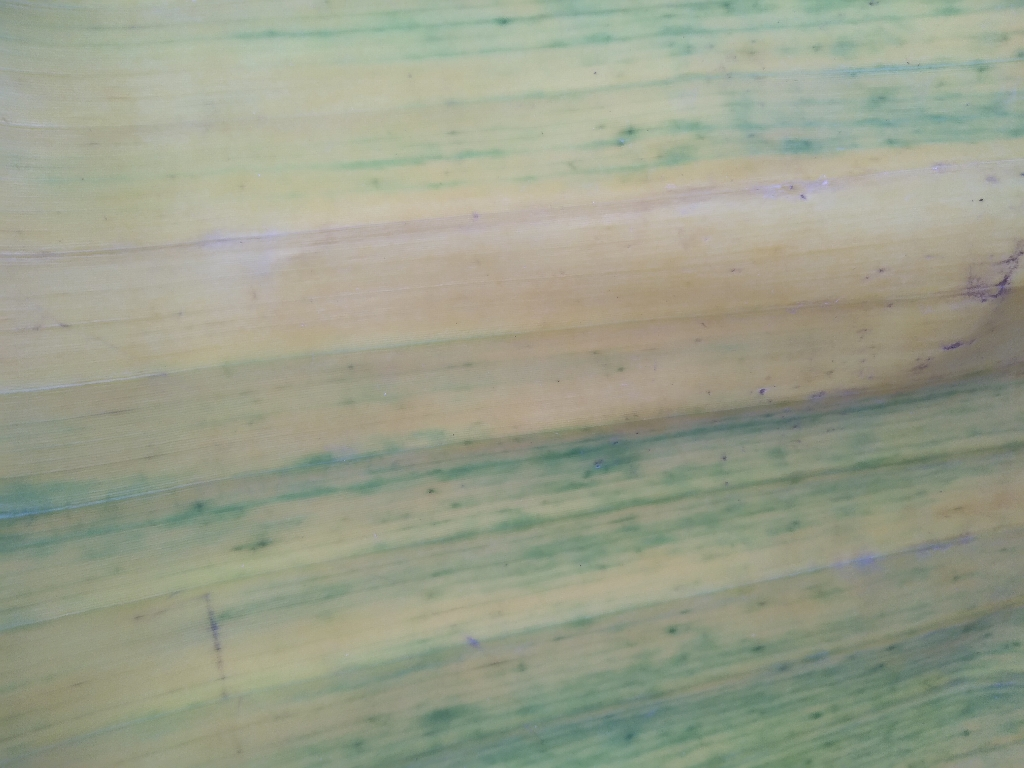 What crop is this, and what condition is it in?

banana, fusarium wilt race 1
